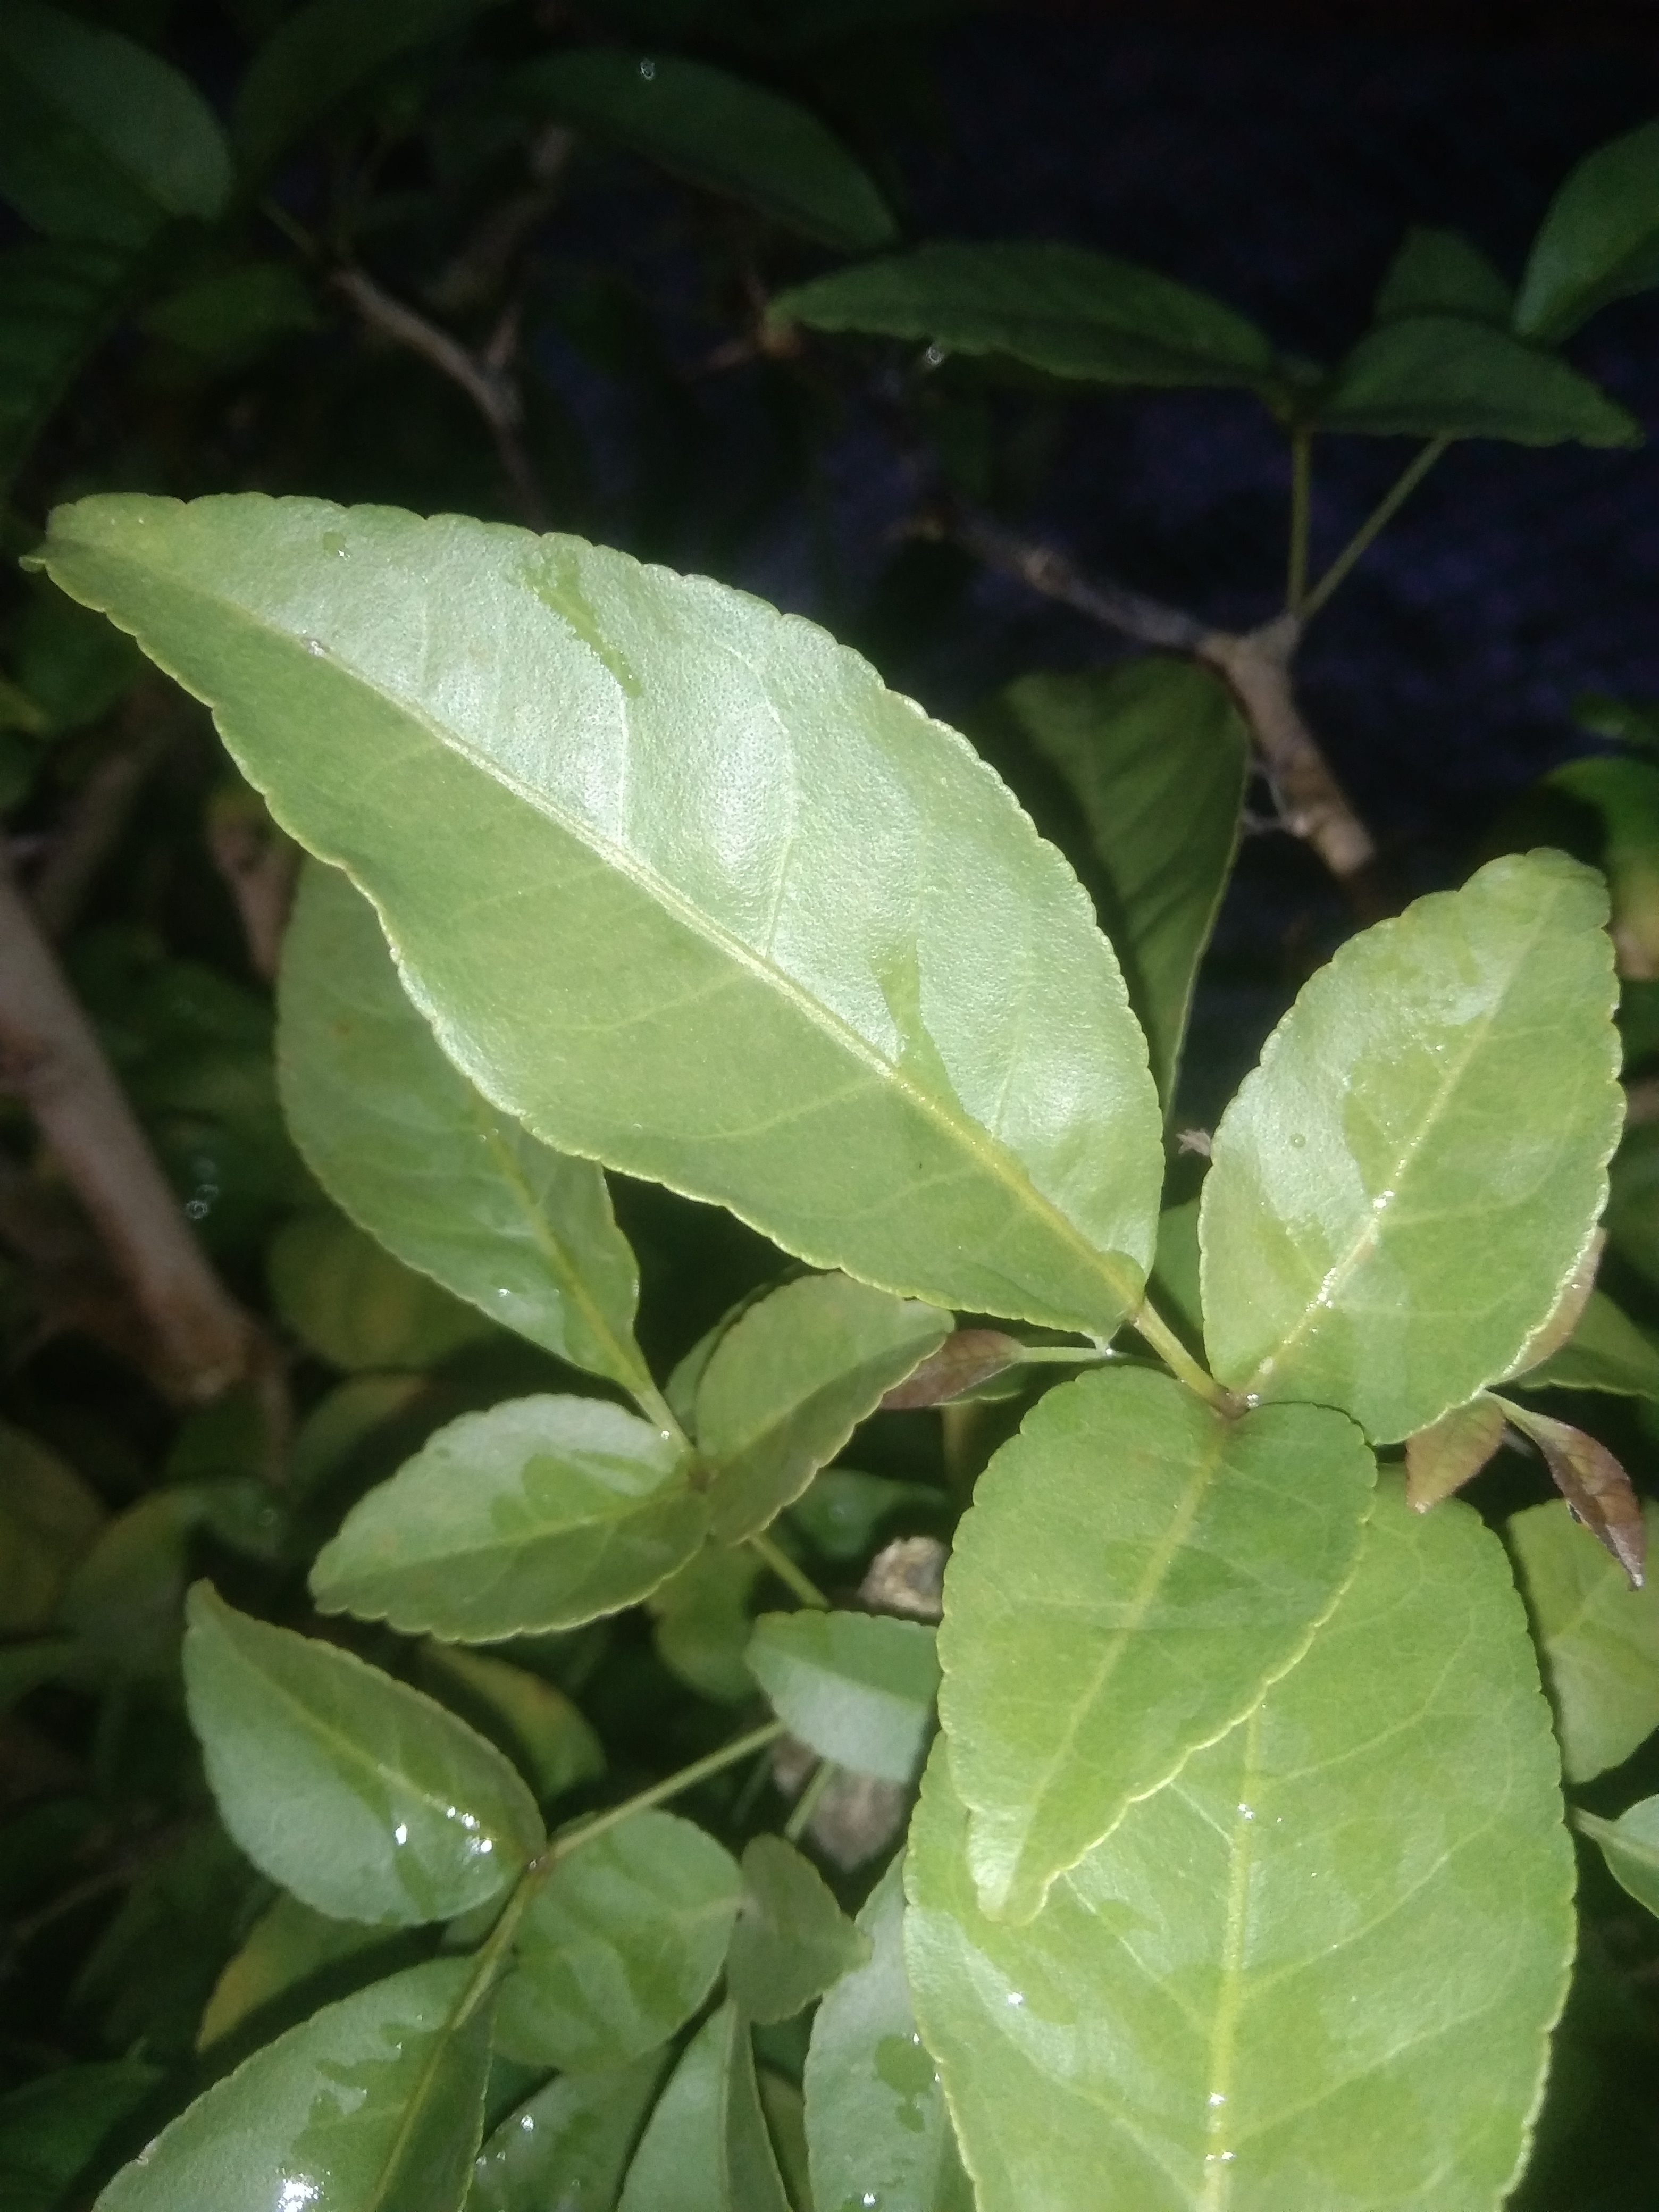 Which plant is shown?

wood apple
